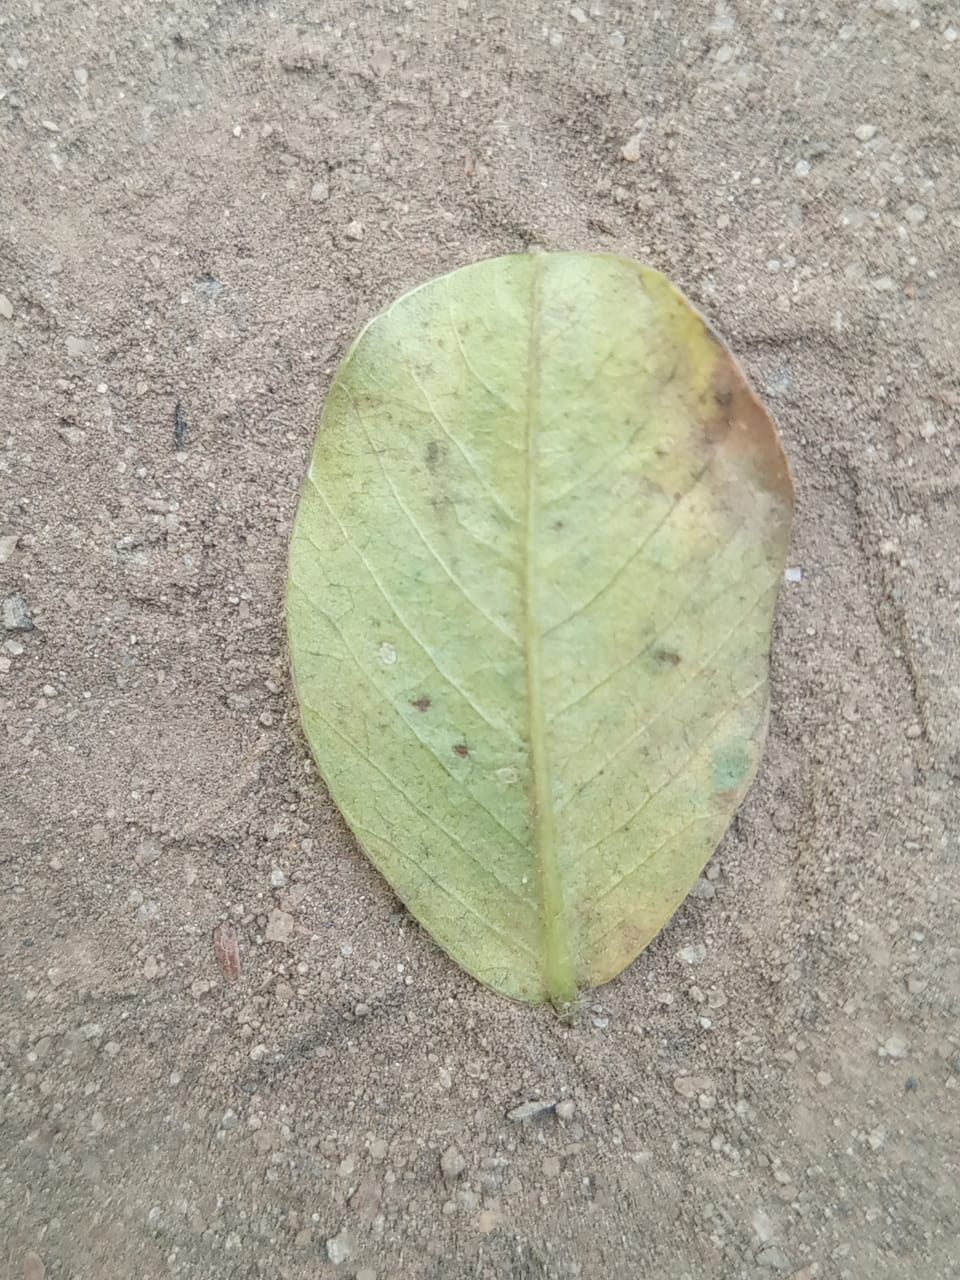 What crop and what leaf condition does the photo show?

peanut, phoma arachidicola
